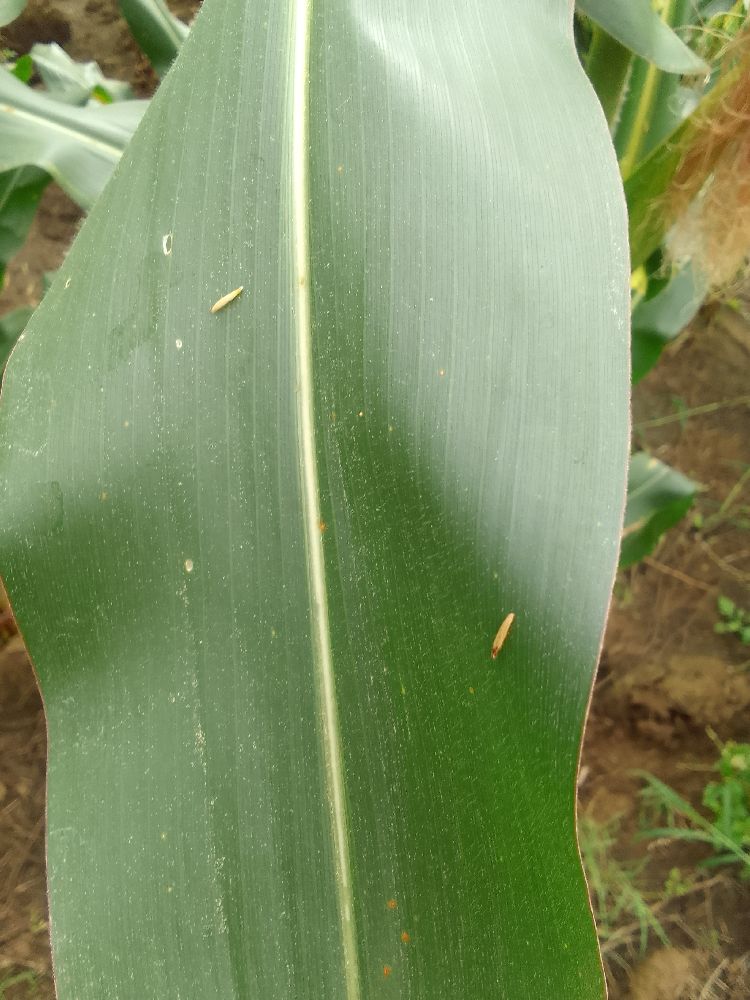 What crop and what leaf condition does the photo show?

maize, healthy
